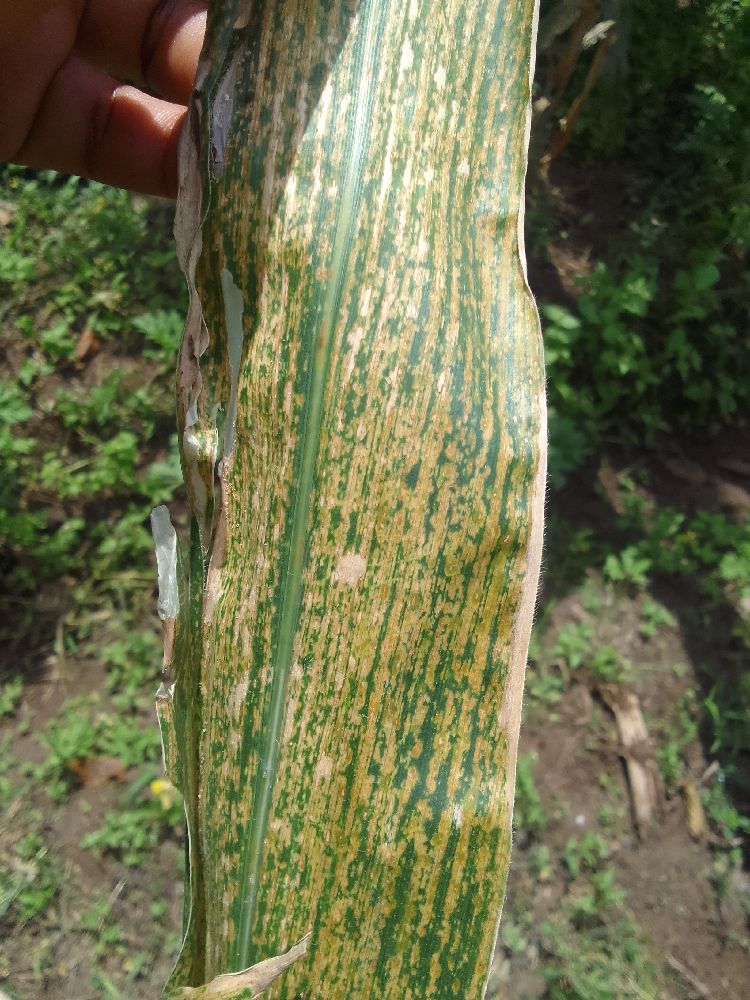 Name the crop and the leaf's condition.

maize, maize lethal necrosis
